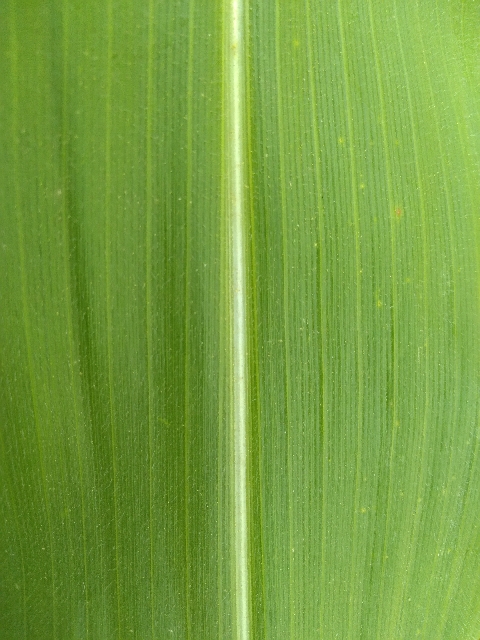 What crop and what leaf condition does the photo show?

maize, healthy
